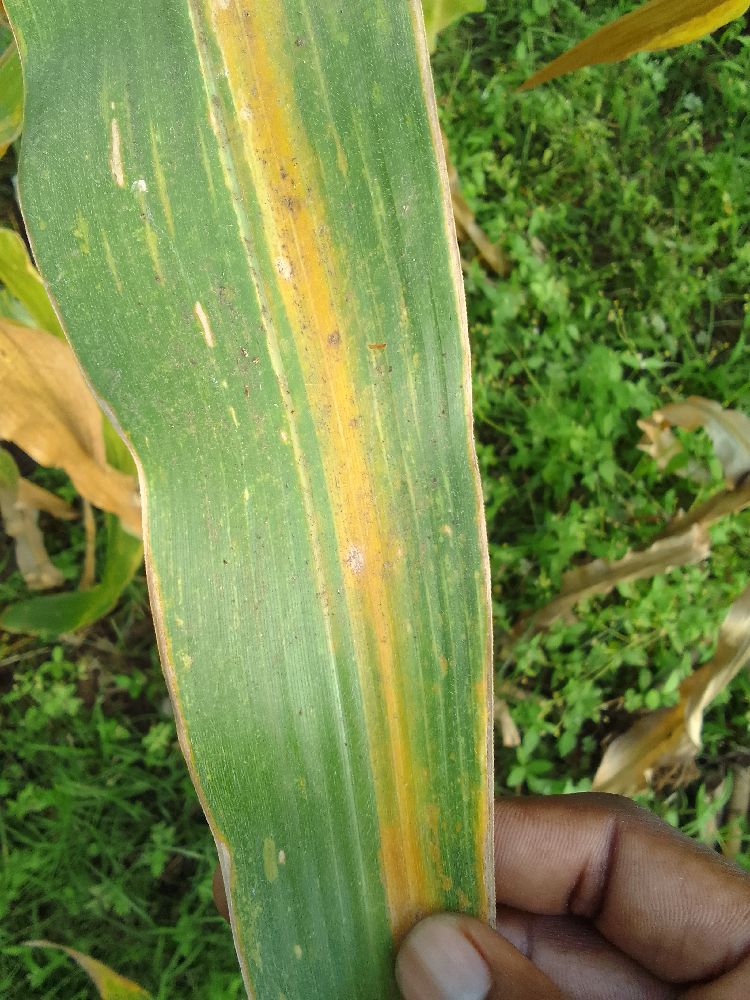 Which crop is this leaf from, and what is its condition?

maize, maize lethal necrosis
